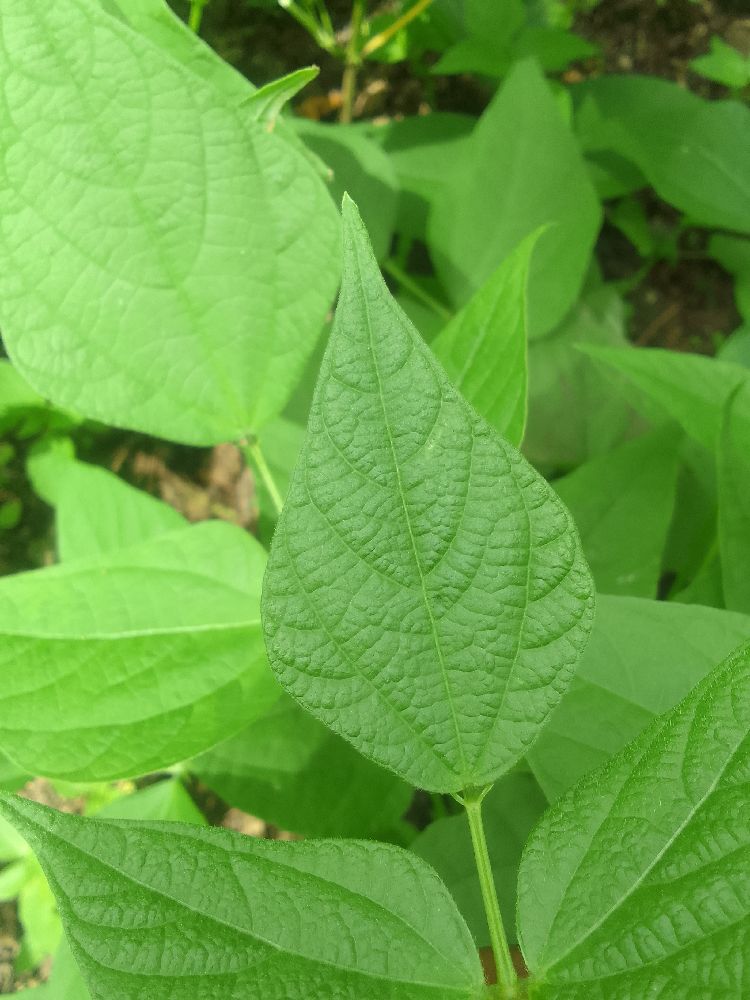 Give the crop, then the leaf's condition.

common bean, healthy
